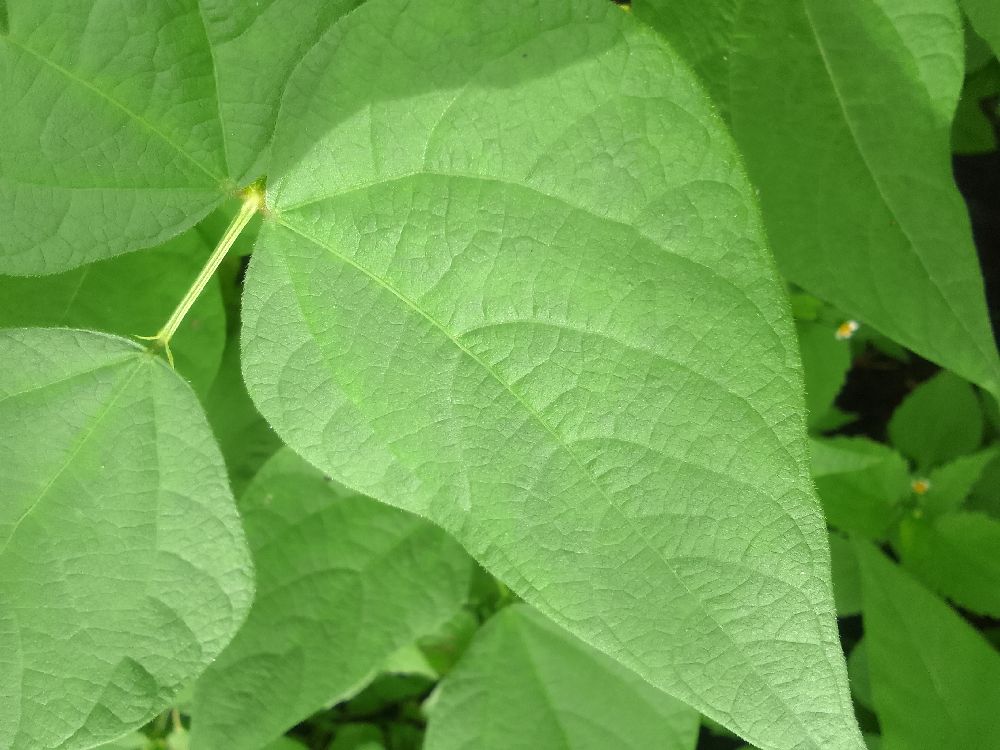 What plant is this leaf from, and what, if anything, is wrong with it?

common bean, healthy
